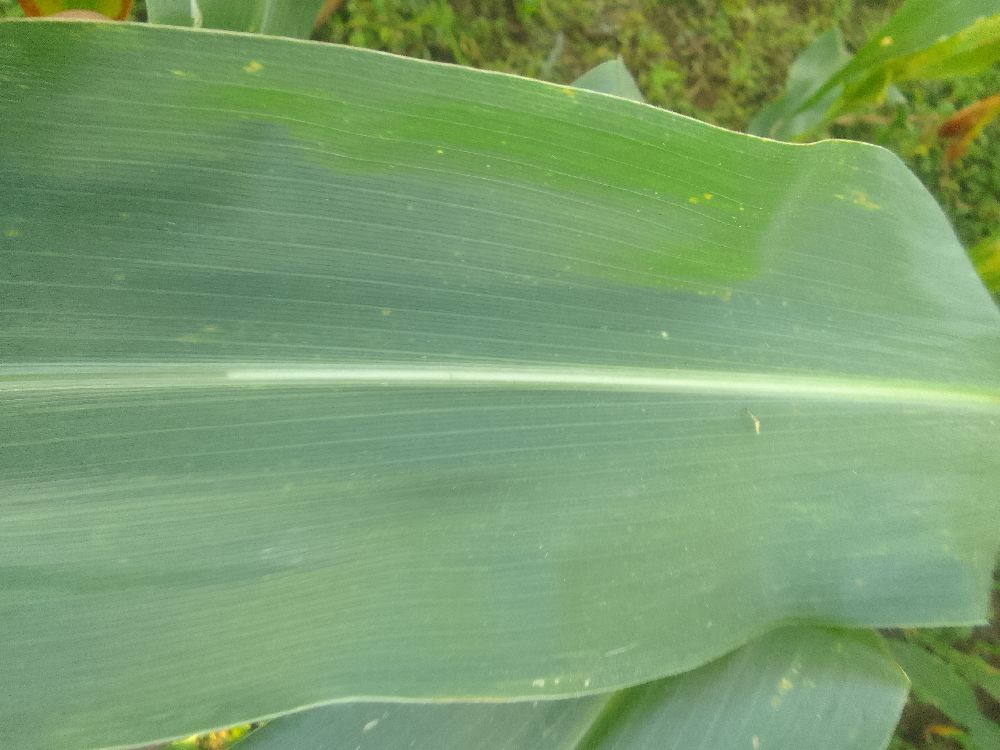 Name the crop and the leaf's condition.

maize, healthy
